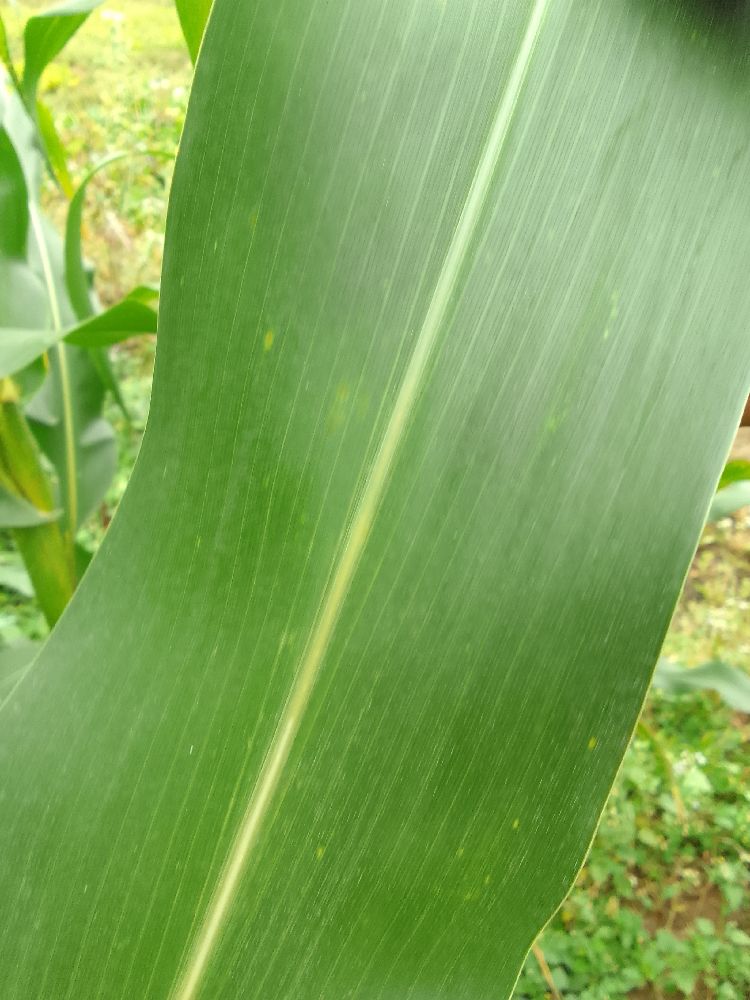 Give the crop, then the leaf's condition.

maize, healthy
